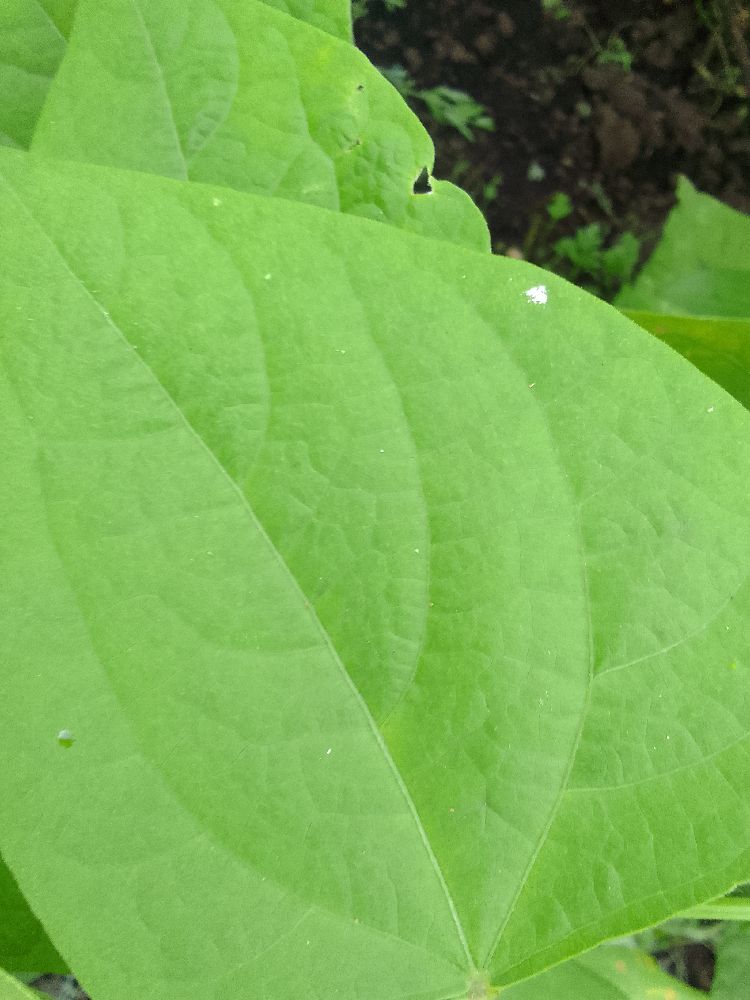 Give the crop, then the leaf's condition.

common bean, healthy
